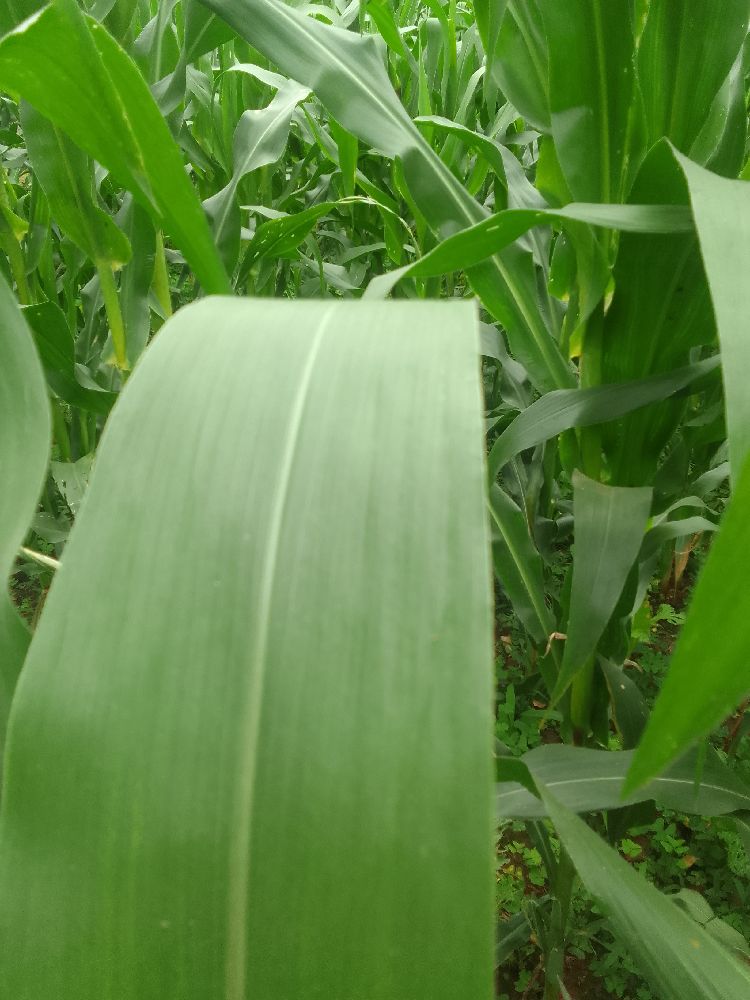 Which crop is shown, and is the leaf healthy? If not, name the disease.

maize, healthy
